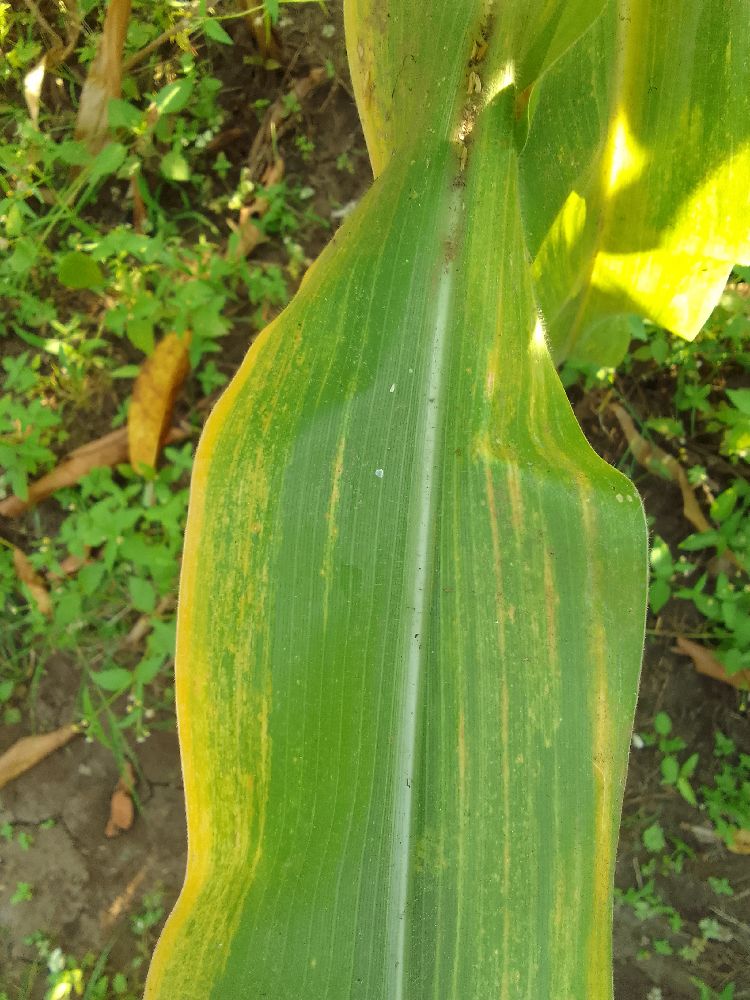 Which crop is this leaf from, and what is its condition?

maize, maize lethal necrosis
